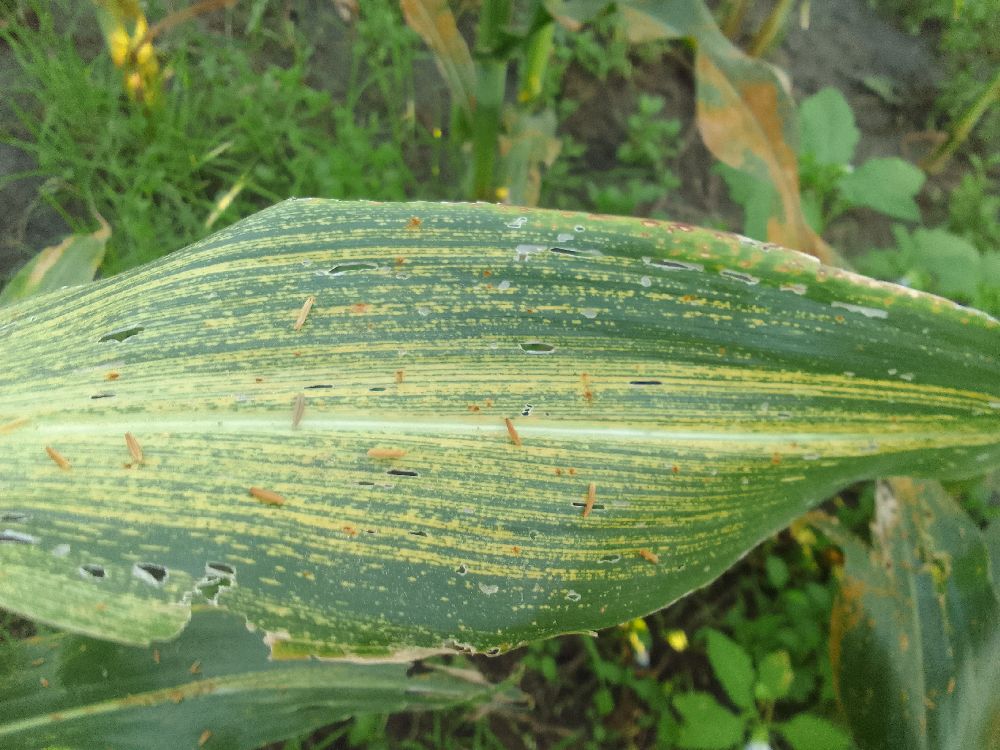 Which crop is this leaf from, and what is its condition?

maize, maize streak virus
